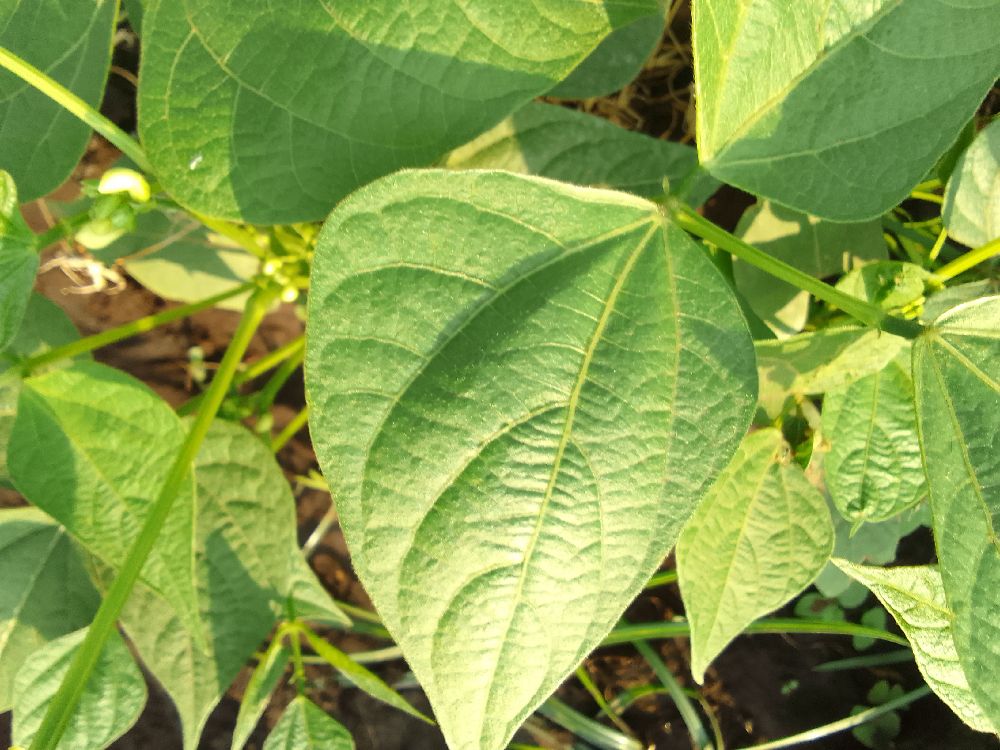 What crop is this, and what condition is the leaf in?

common bean, healthy
